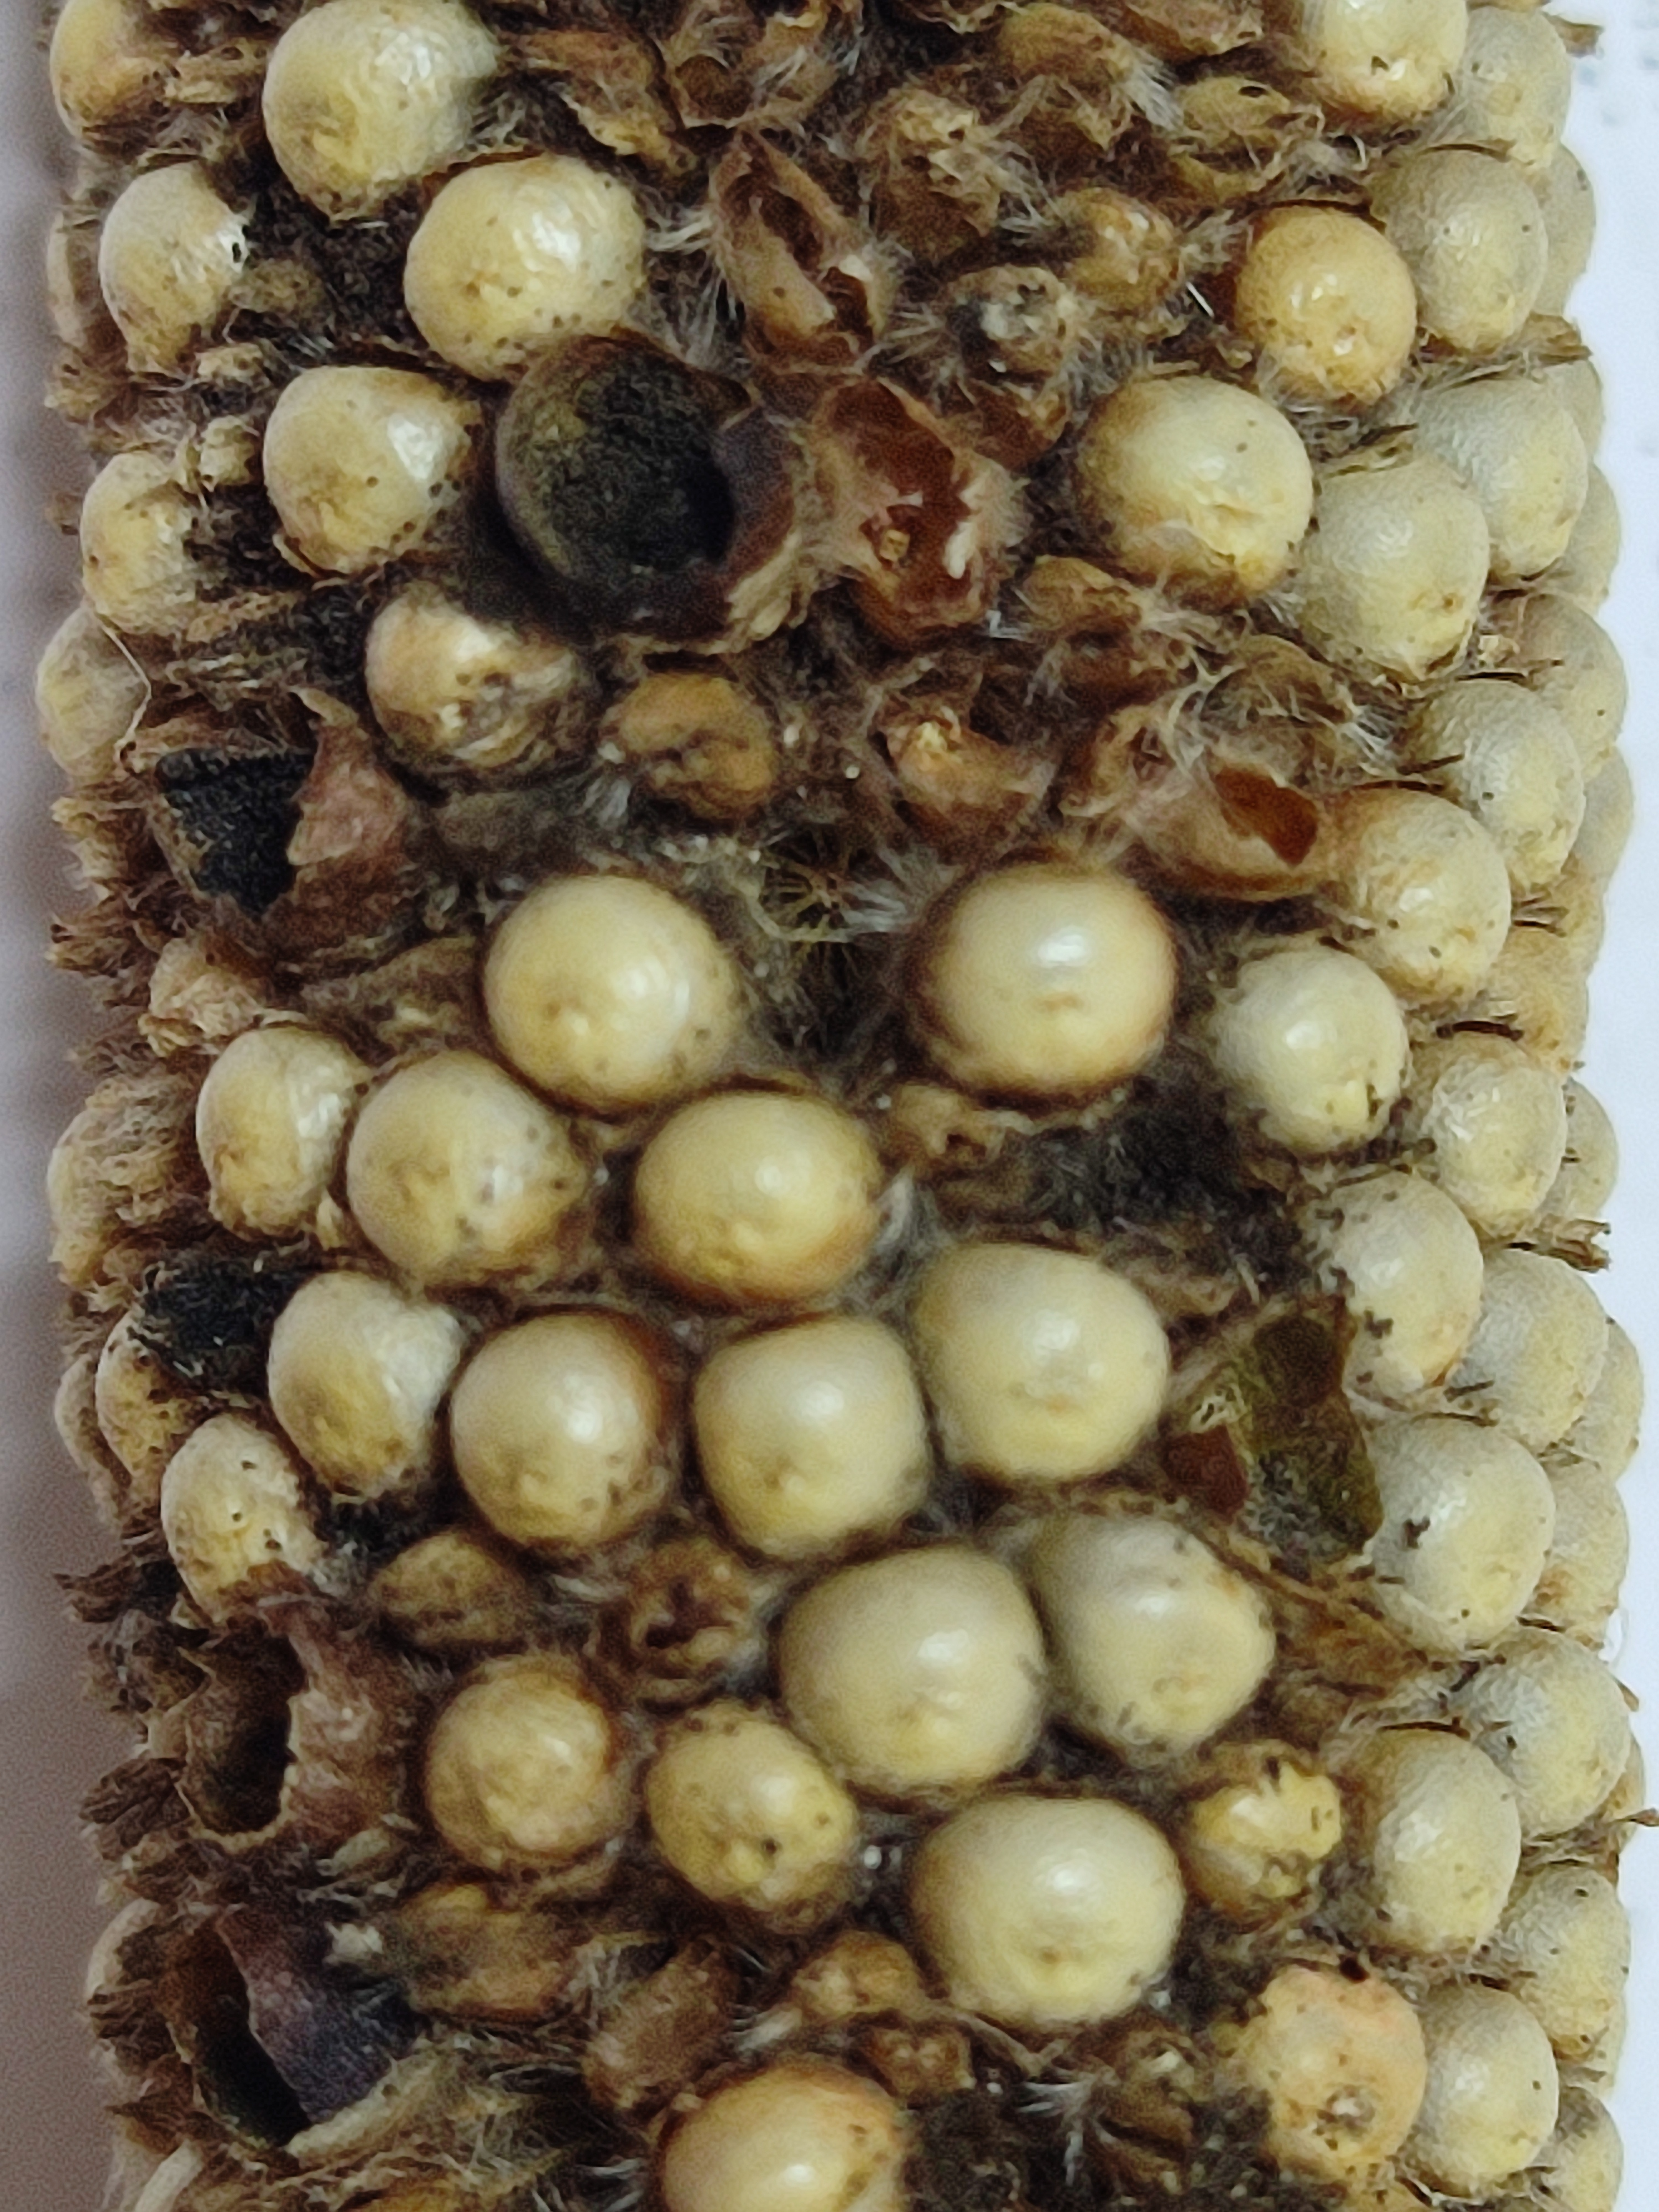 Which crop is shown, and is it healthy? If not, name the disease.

pearl millet, smut
